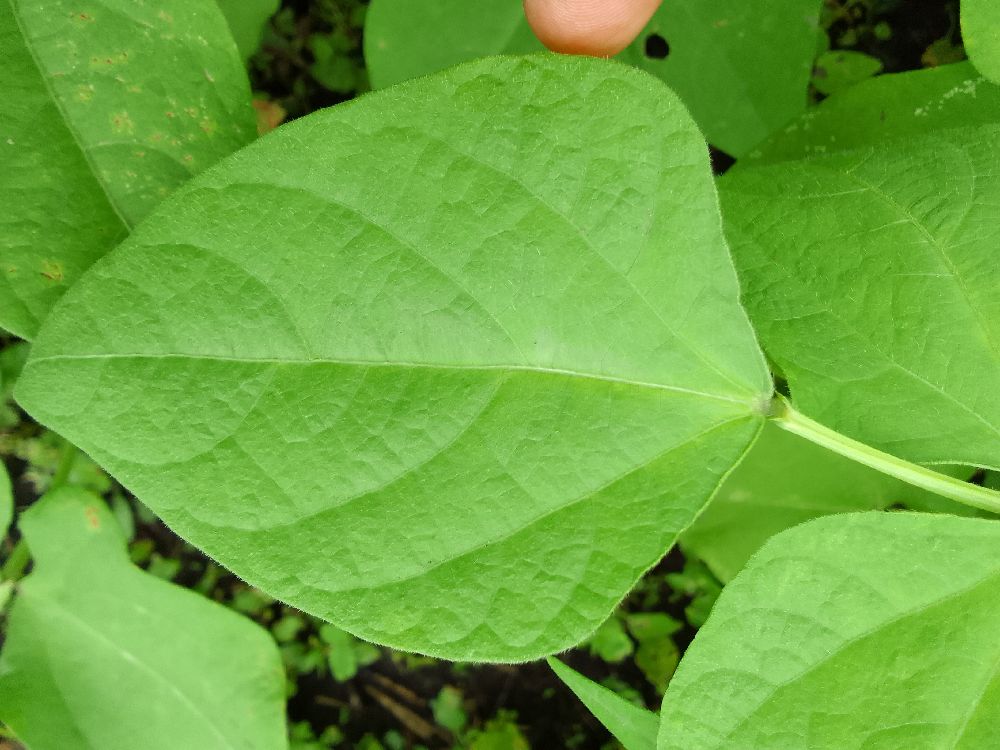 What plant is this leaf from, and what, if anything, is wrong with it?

common bean, healthy
